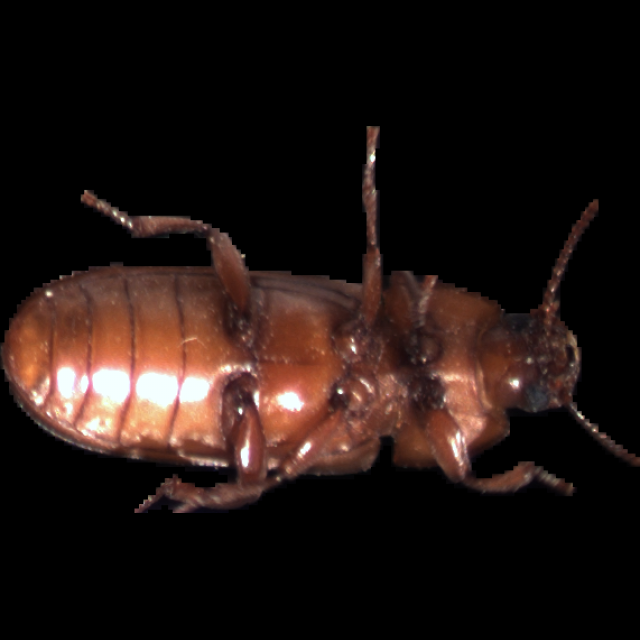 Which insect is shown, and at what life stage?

mealworm beetle
